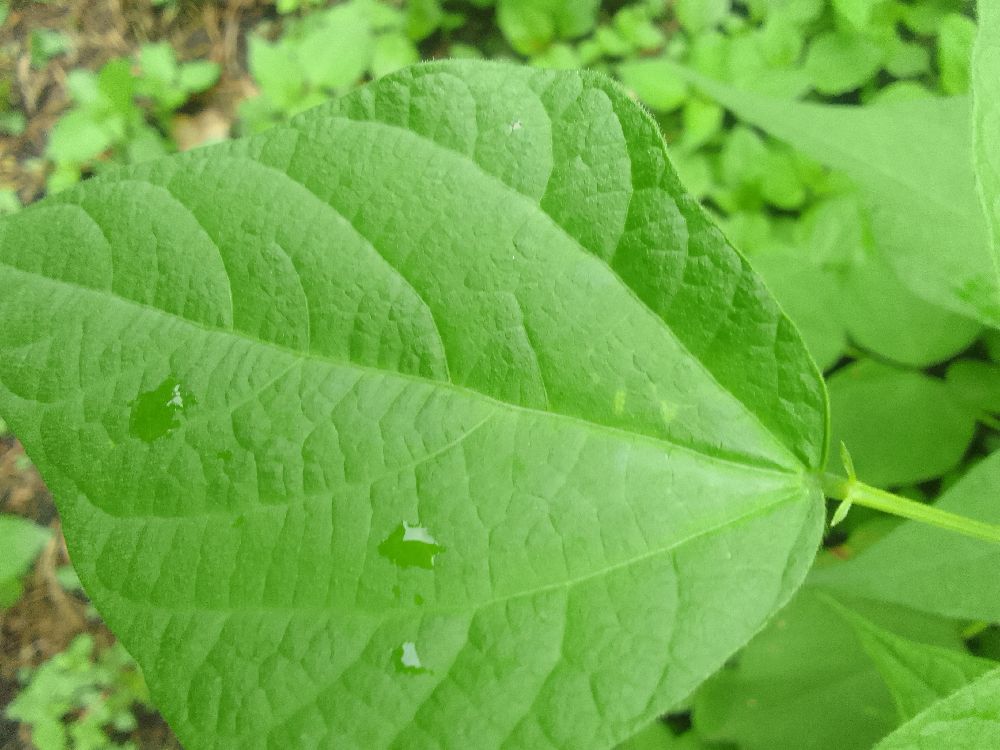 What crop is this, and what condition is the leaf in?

common bean, healthy
